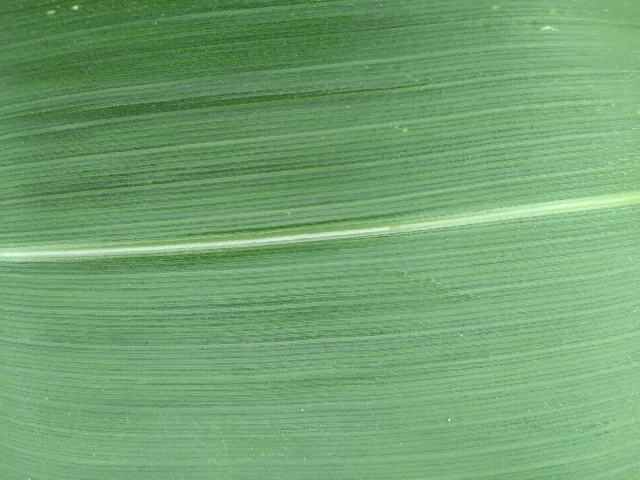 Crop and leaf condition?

maize, healthy
